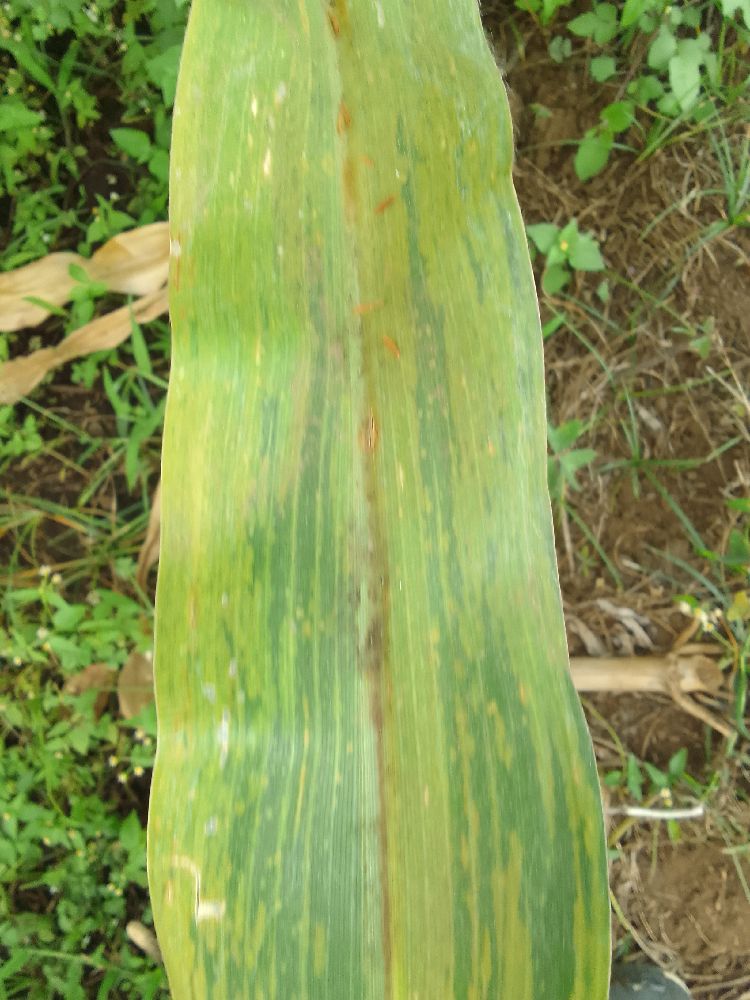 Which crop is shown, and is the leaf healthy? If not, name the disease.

maize, maize lethal necrosis
